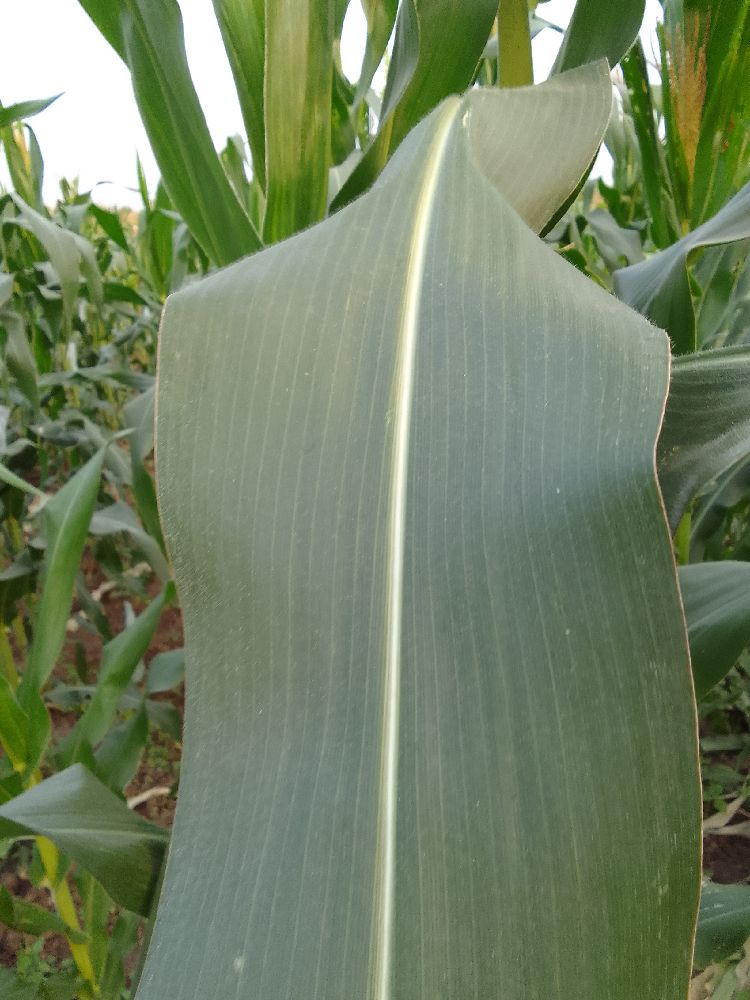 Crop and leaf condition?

maize, healthy
